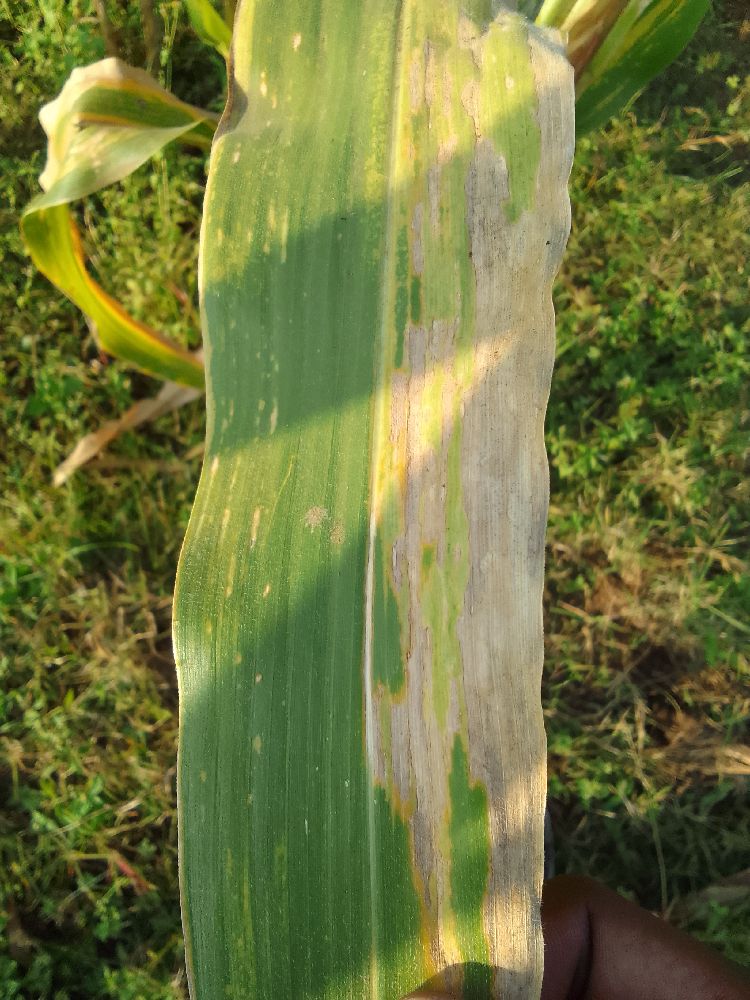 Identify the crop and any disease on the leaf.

maize, maize lethal necrosis
